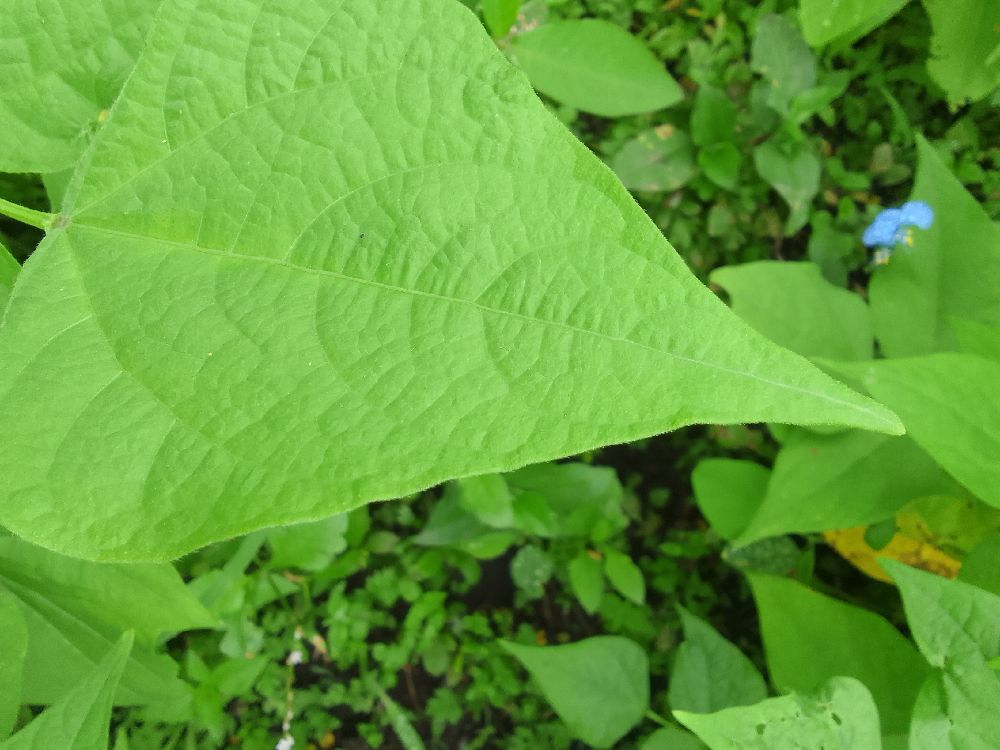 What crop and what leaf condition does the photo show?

common bean, healthy
